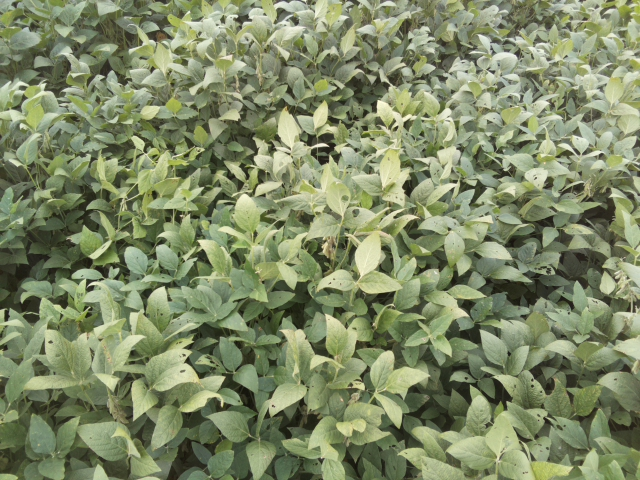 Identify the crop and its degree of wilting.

soybean, leaflets folding inward at secondary pulvinus with no turgor loss in leaflets or petioles
